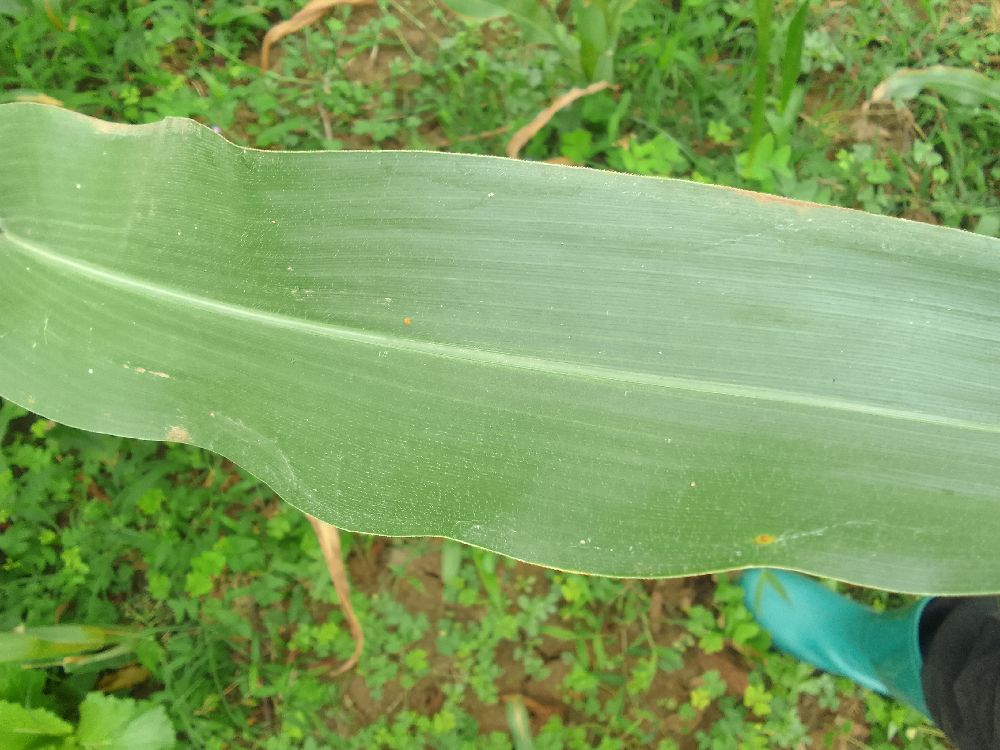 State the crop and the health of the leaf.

maize, healthy
